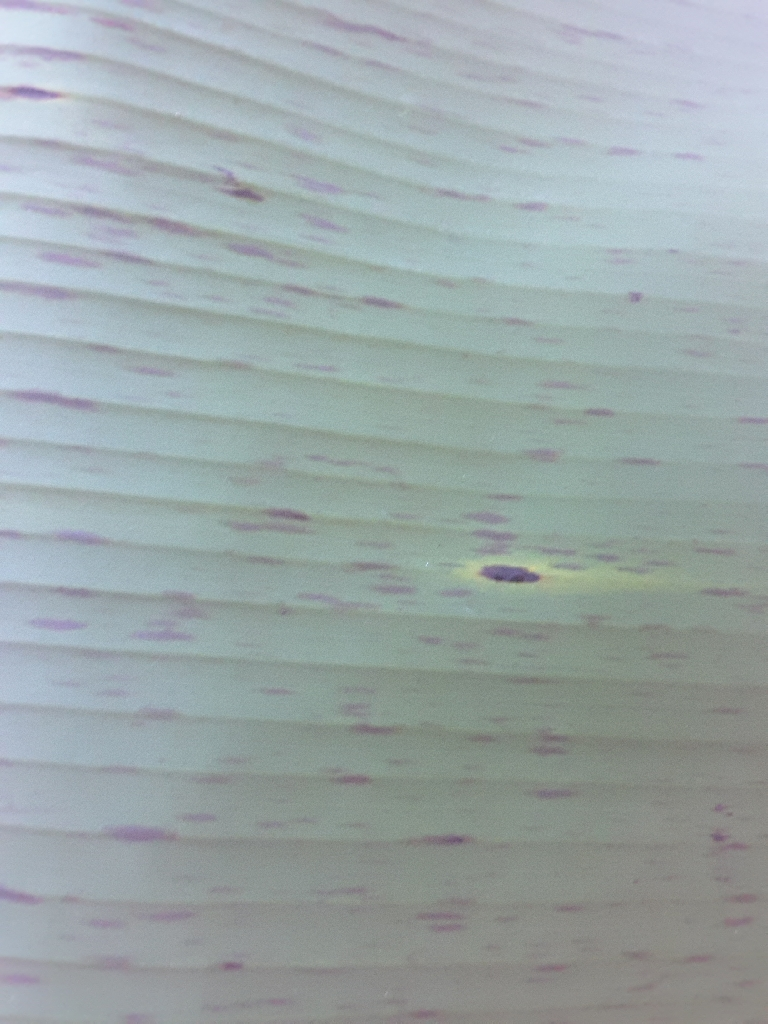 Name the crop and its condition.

banana, black sigatoka
